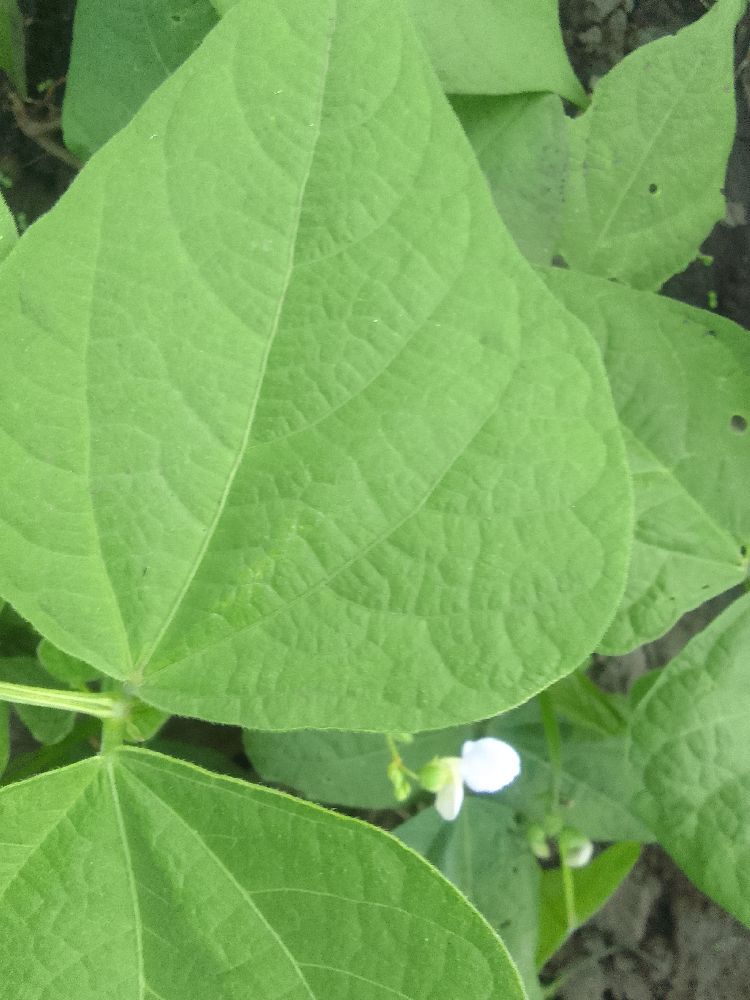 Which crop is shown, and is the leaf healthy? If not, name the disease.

common bean, healthy
